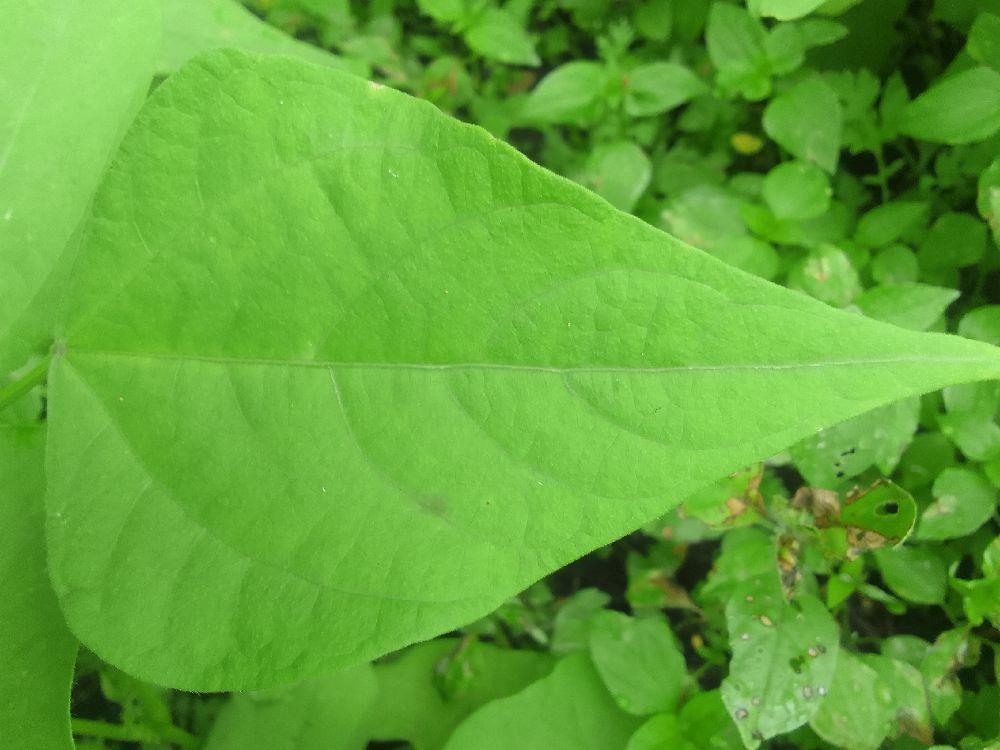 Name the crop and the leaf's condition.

common bean, healthy
